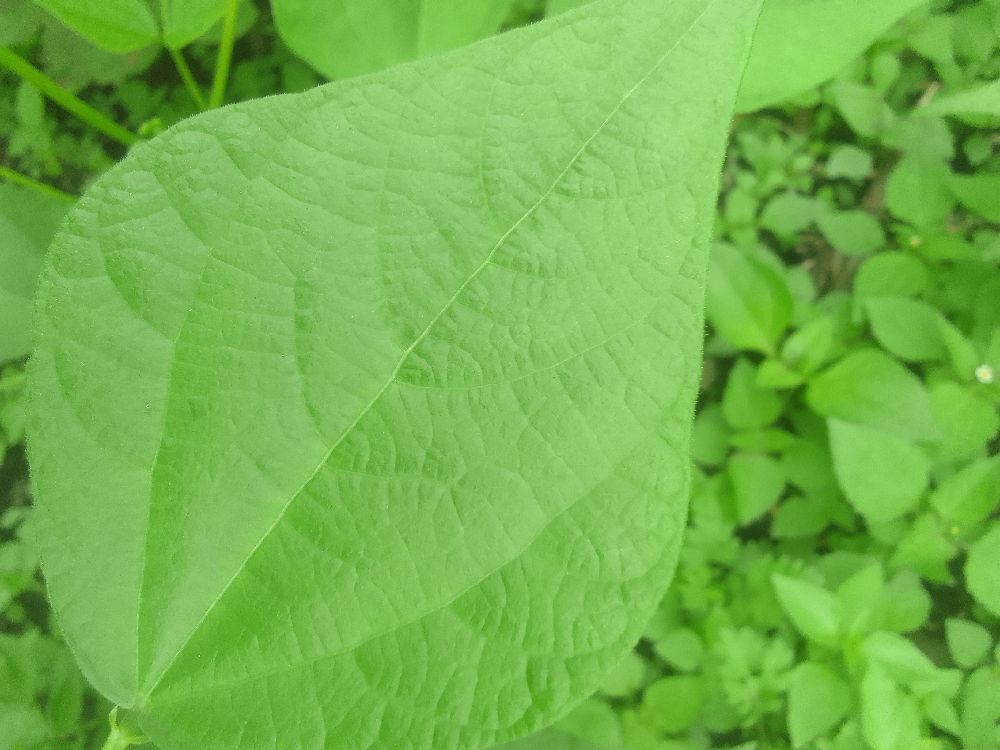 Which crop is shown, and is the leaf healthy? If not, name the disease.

common bean, healthy
